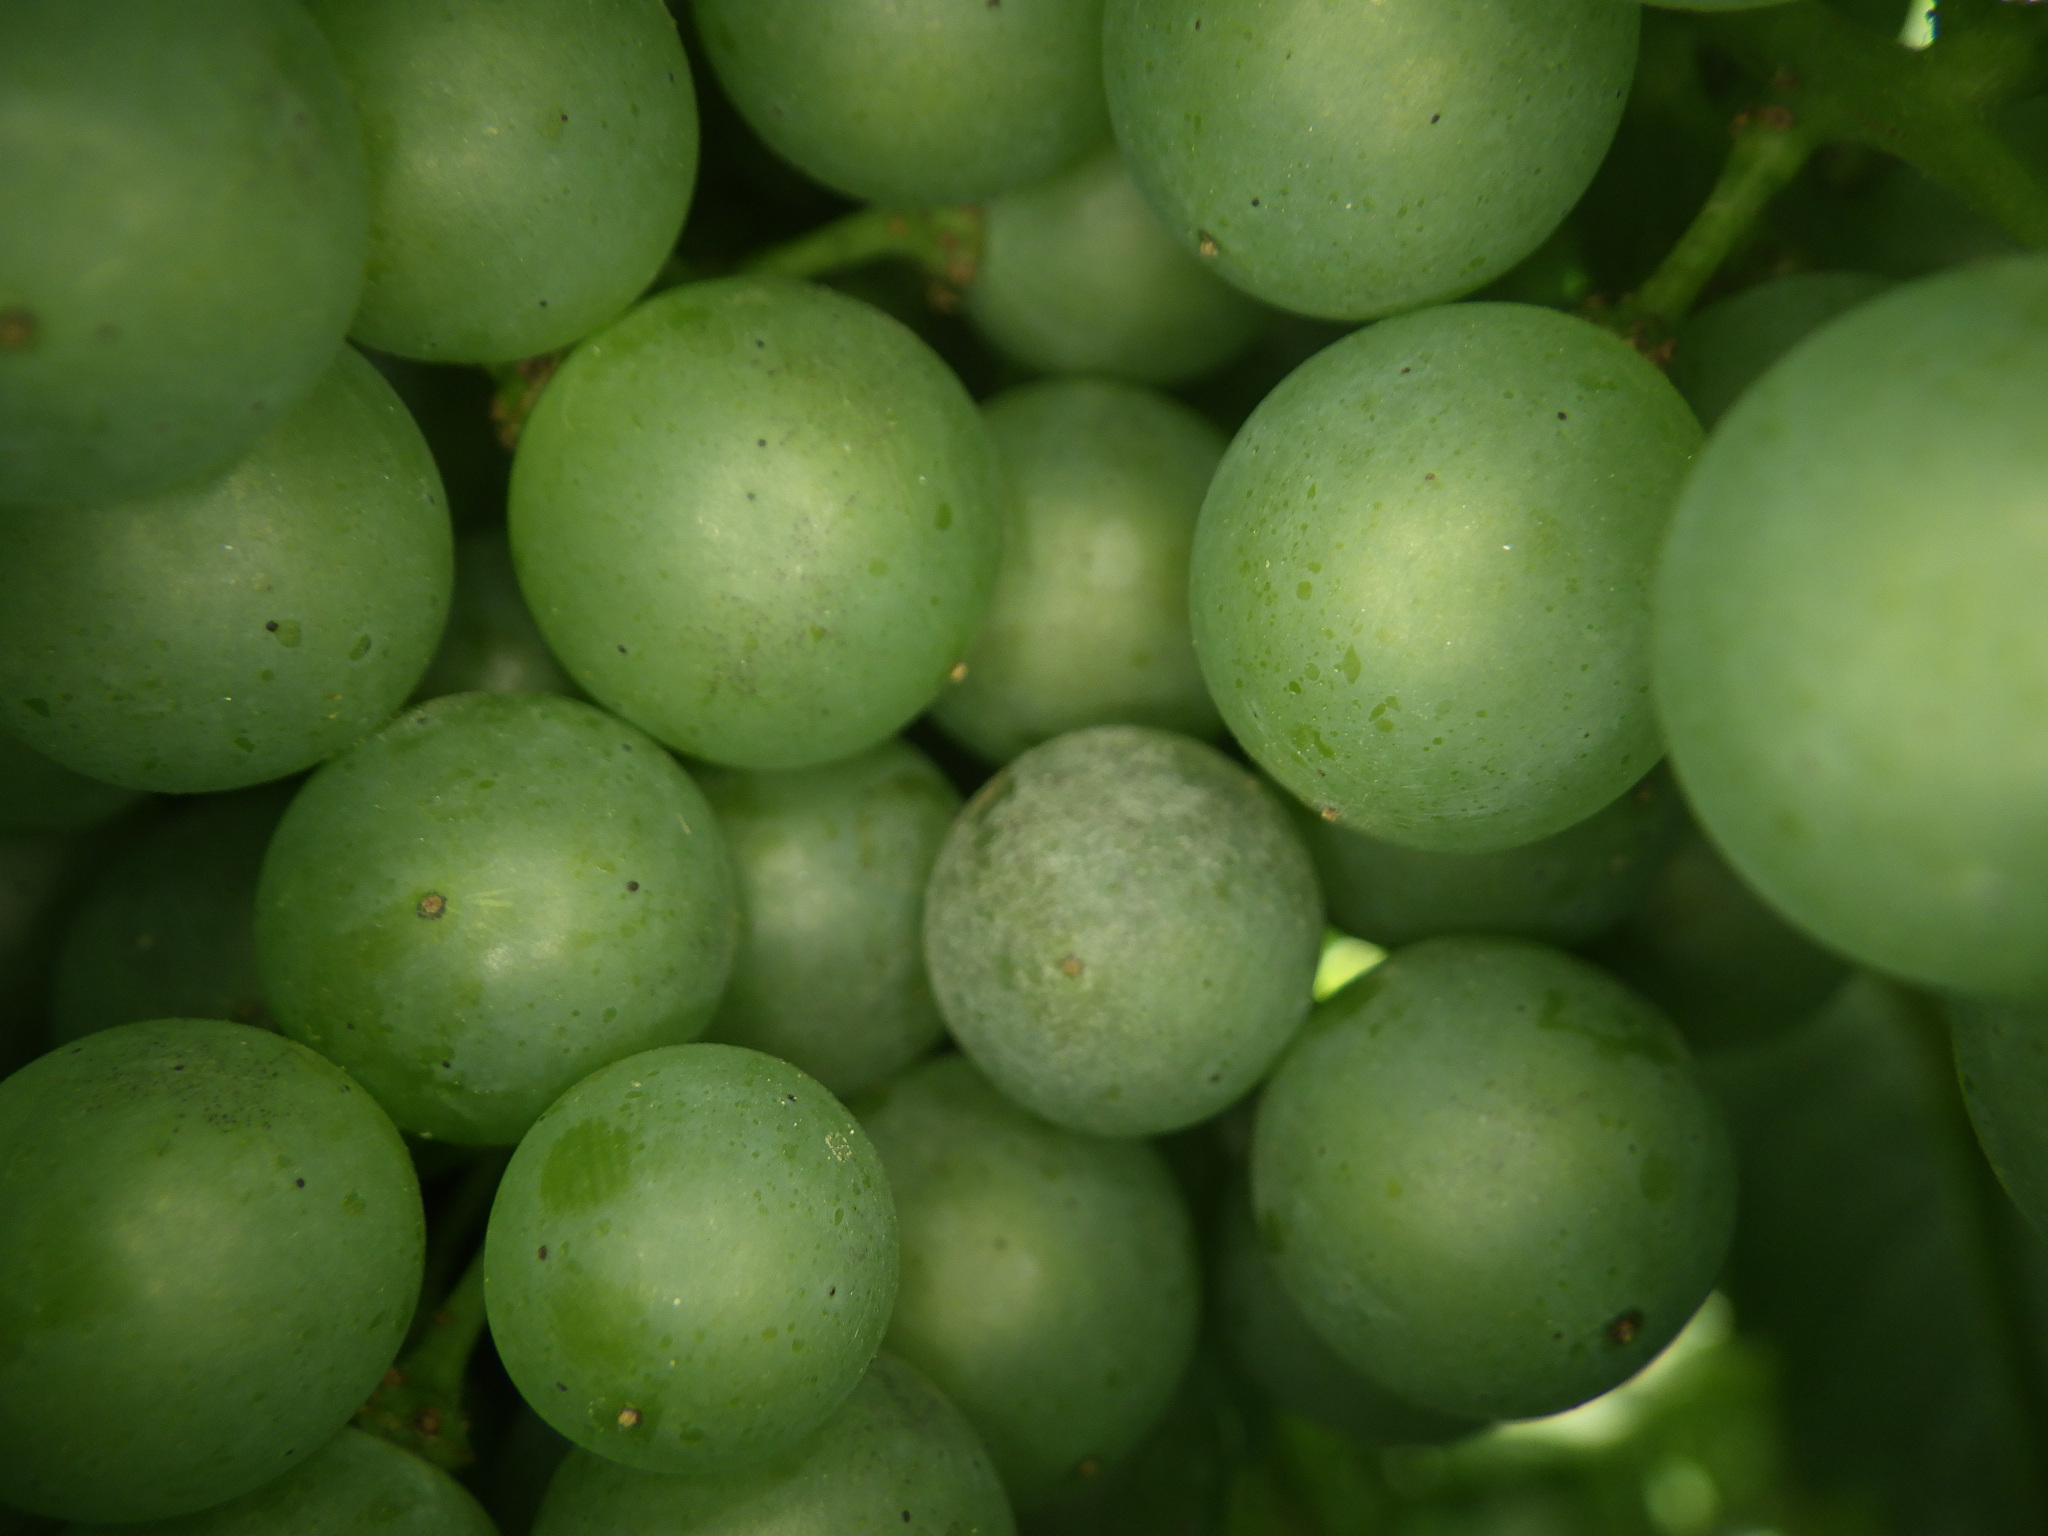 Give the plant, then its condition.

grapevine, grey mould
